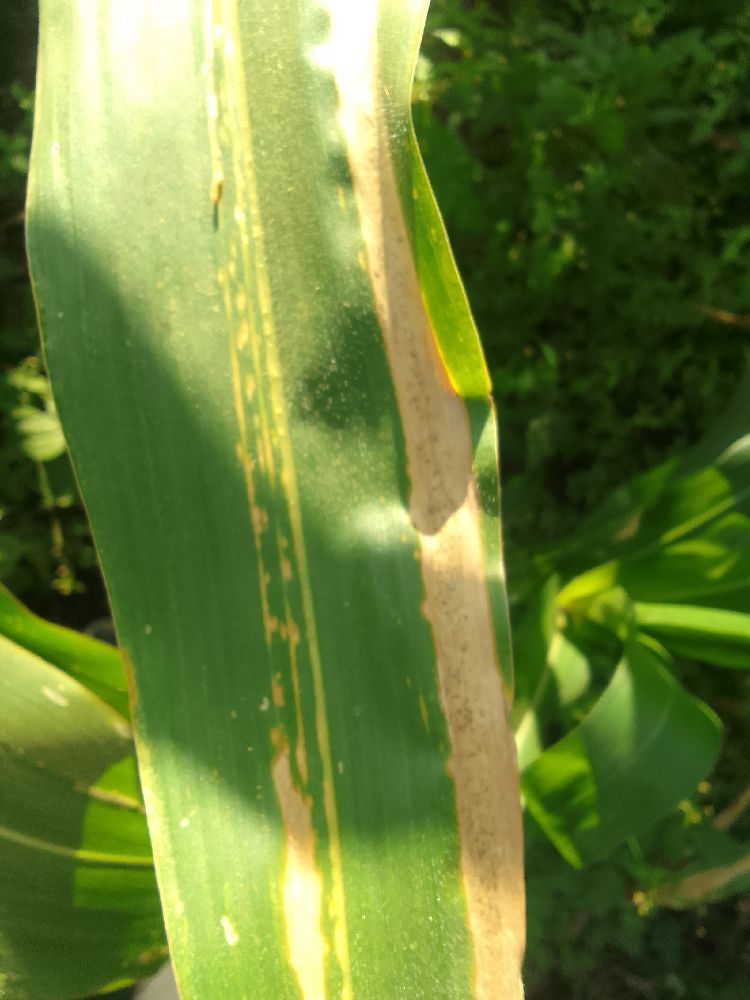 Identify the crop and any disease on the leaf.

maize, maize lethal necrosis
